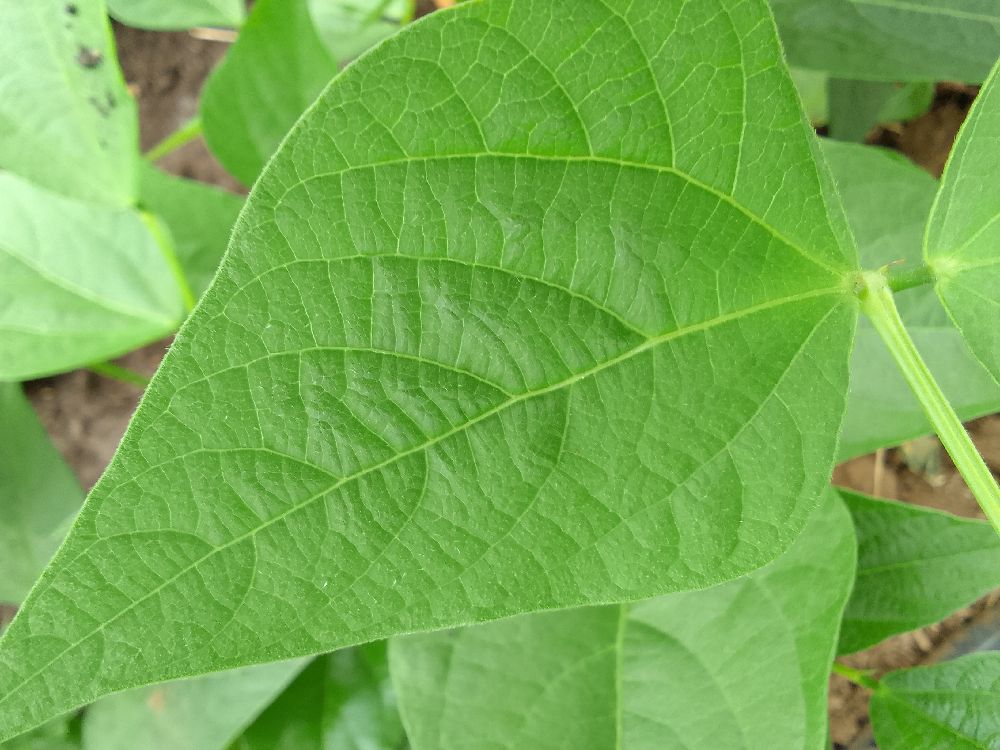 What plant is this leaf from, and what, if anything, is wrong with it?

common bean, healthy
